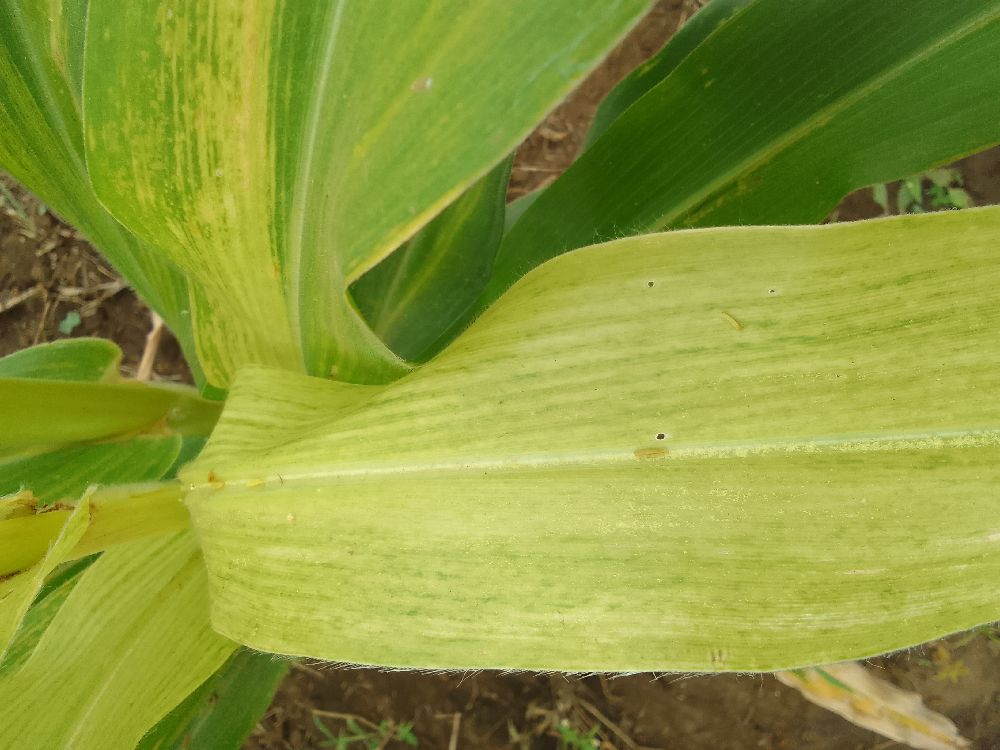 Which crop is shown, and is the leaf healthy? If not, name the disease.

maize, maize lethal necrosis
